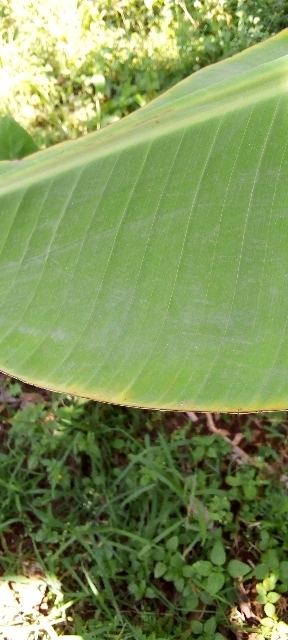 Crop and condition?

banana, healthy
